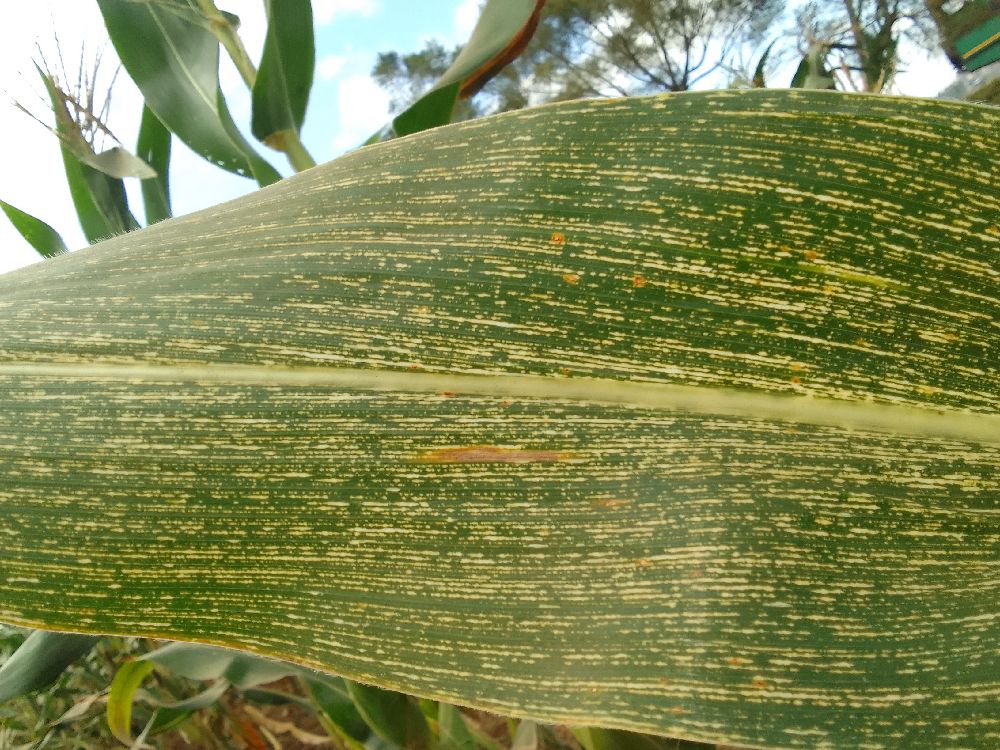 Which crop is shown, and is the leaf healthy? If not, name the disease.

maize, maize streak virus
